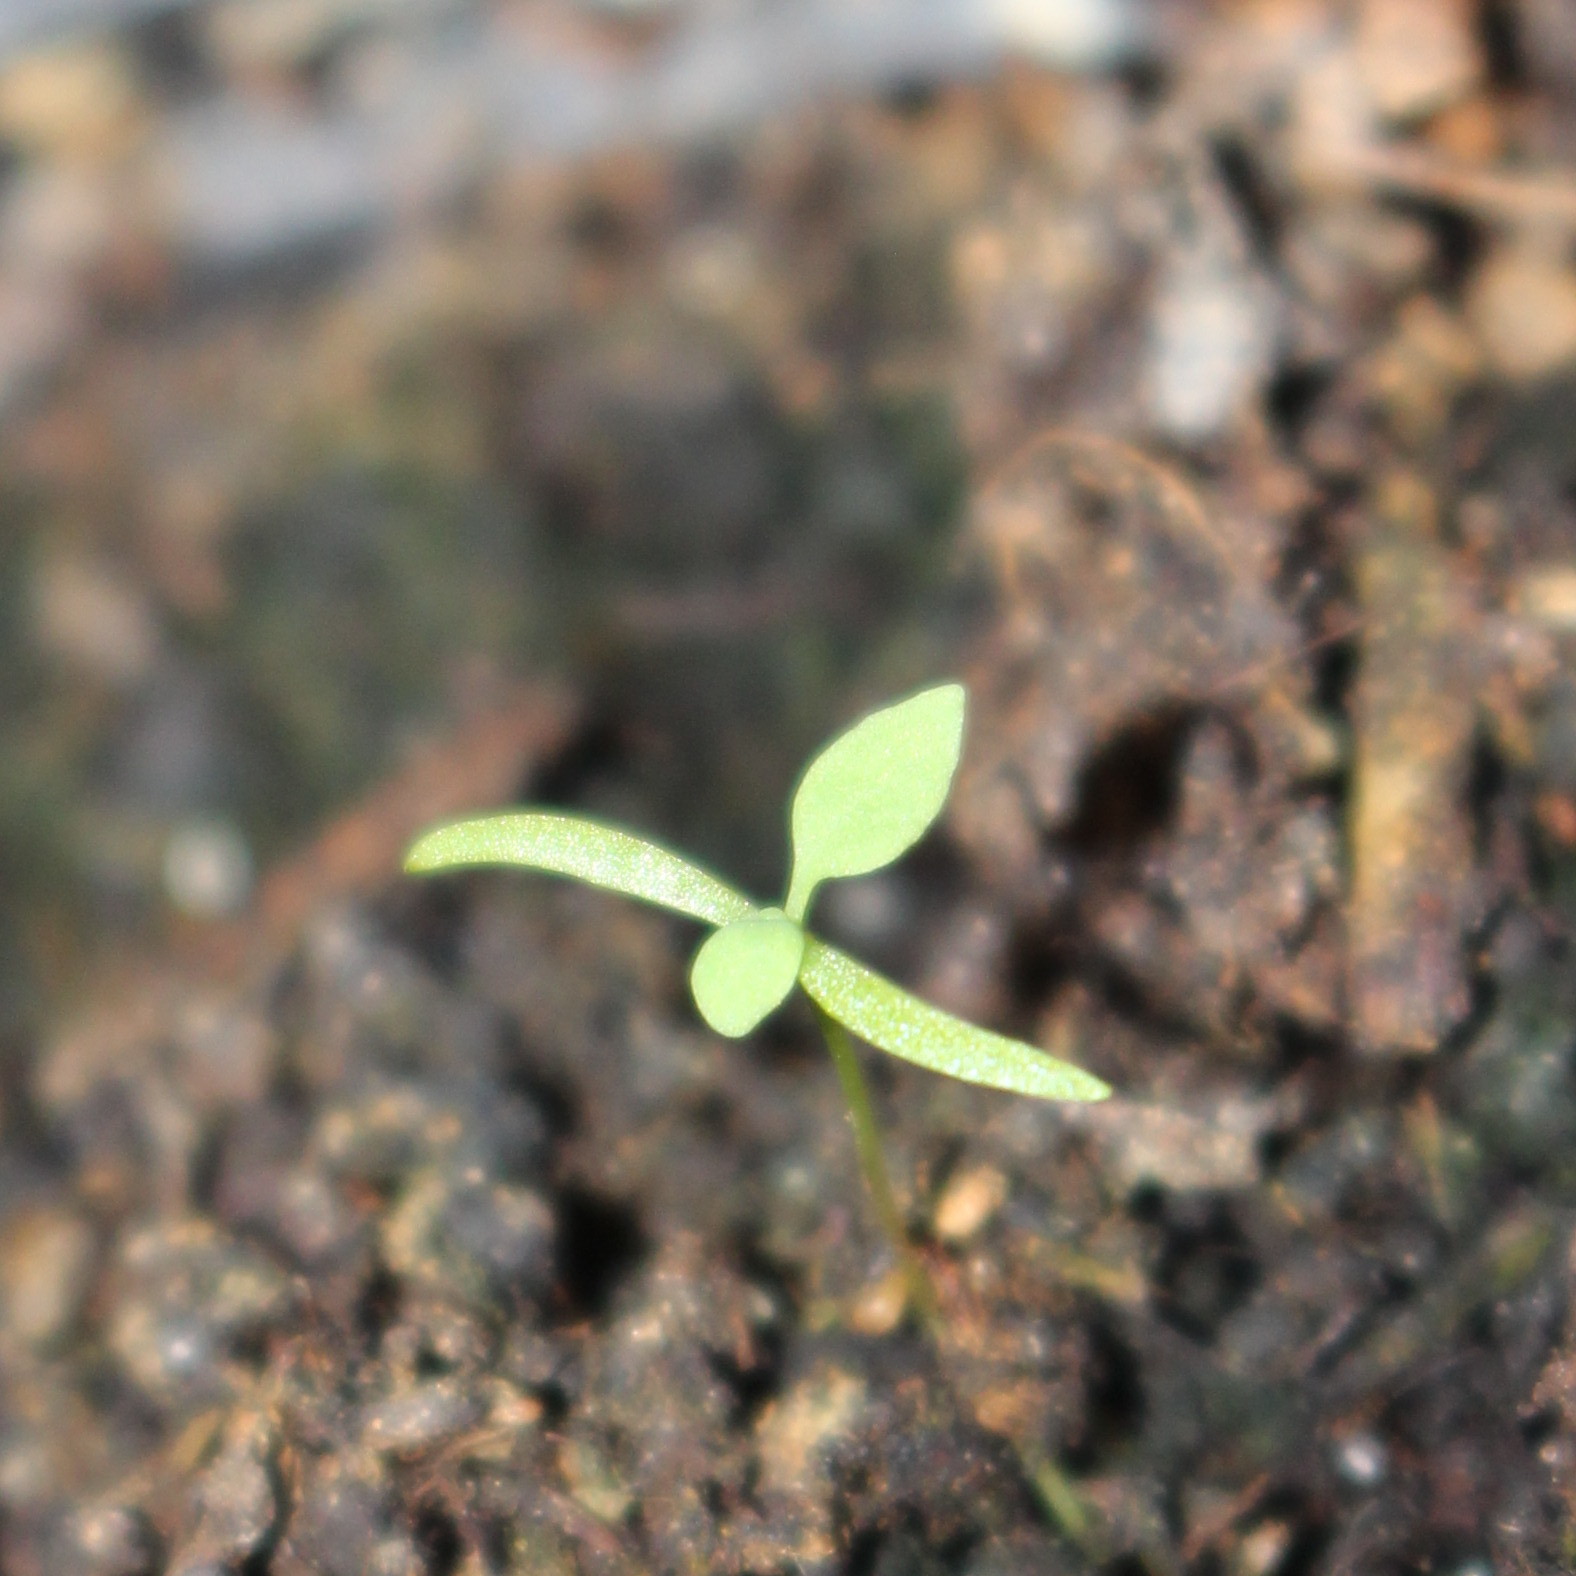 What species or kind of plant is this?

Papaver rhoeas
